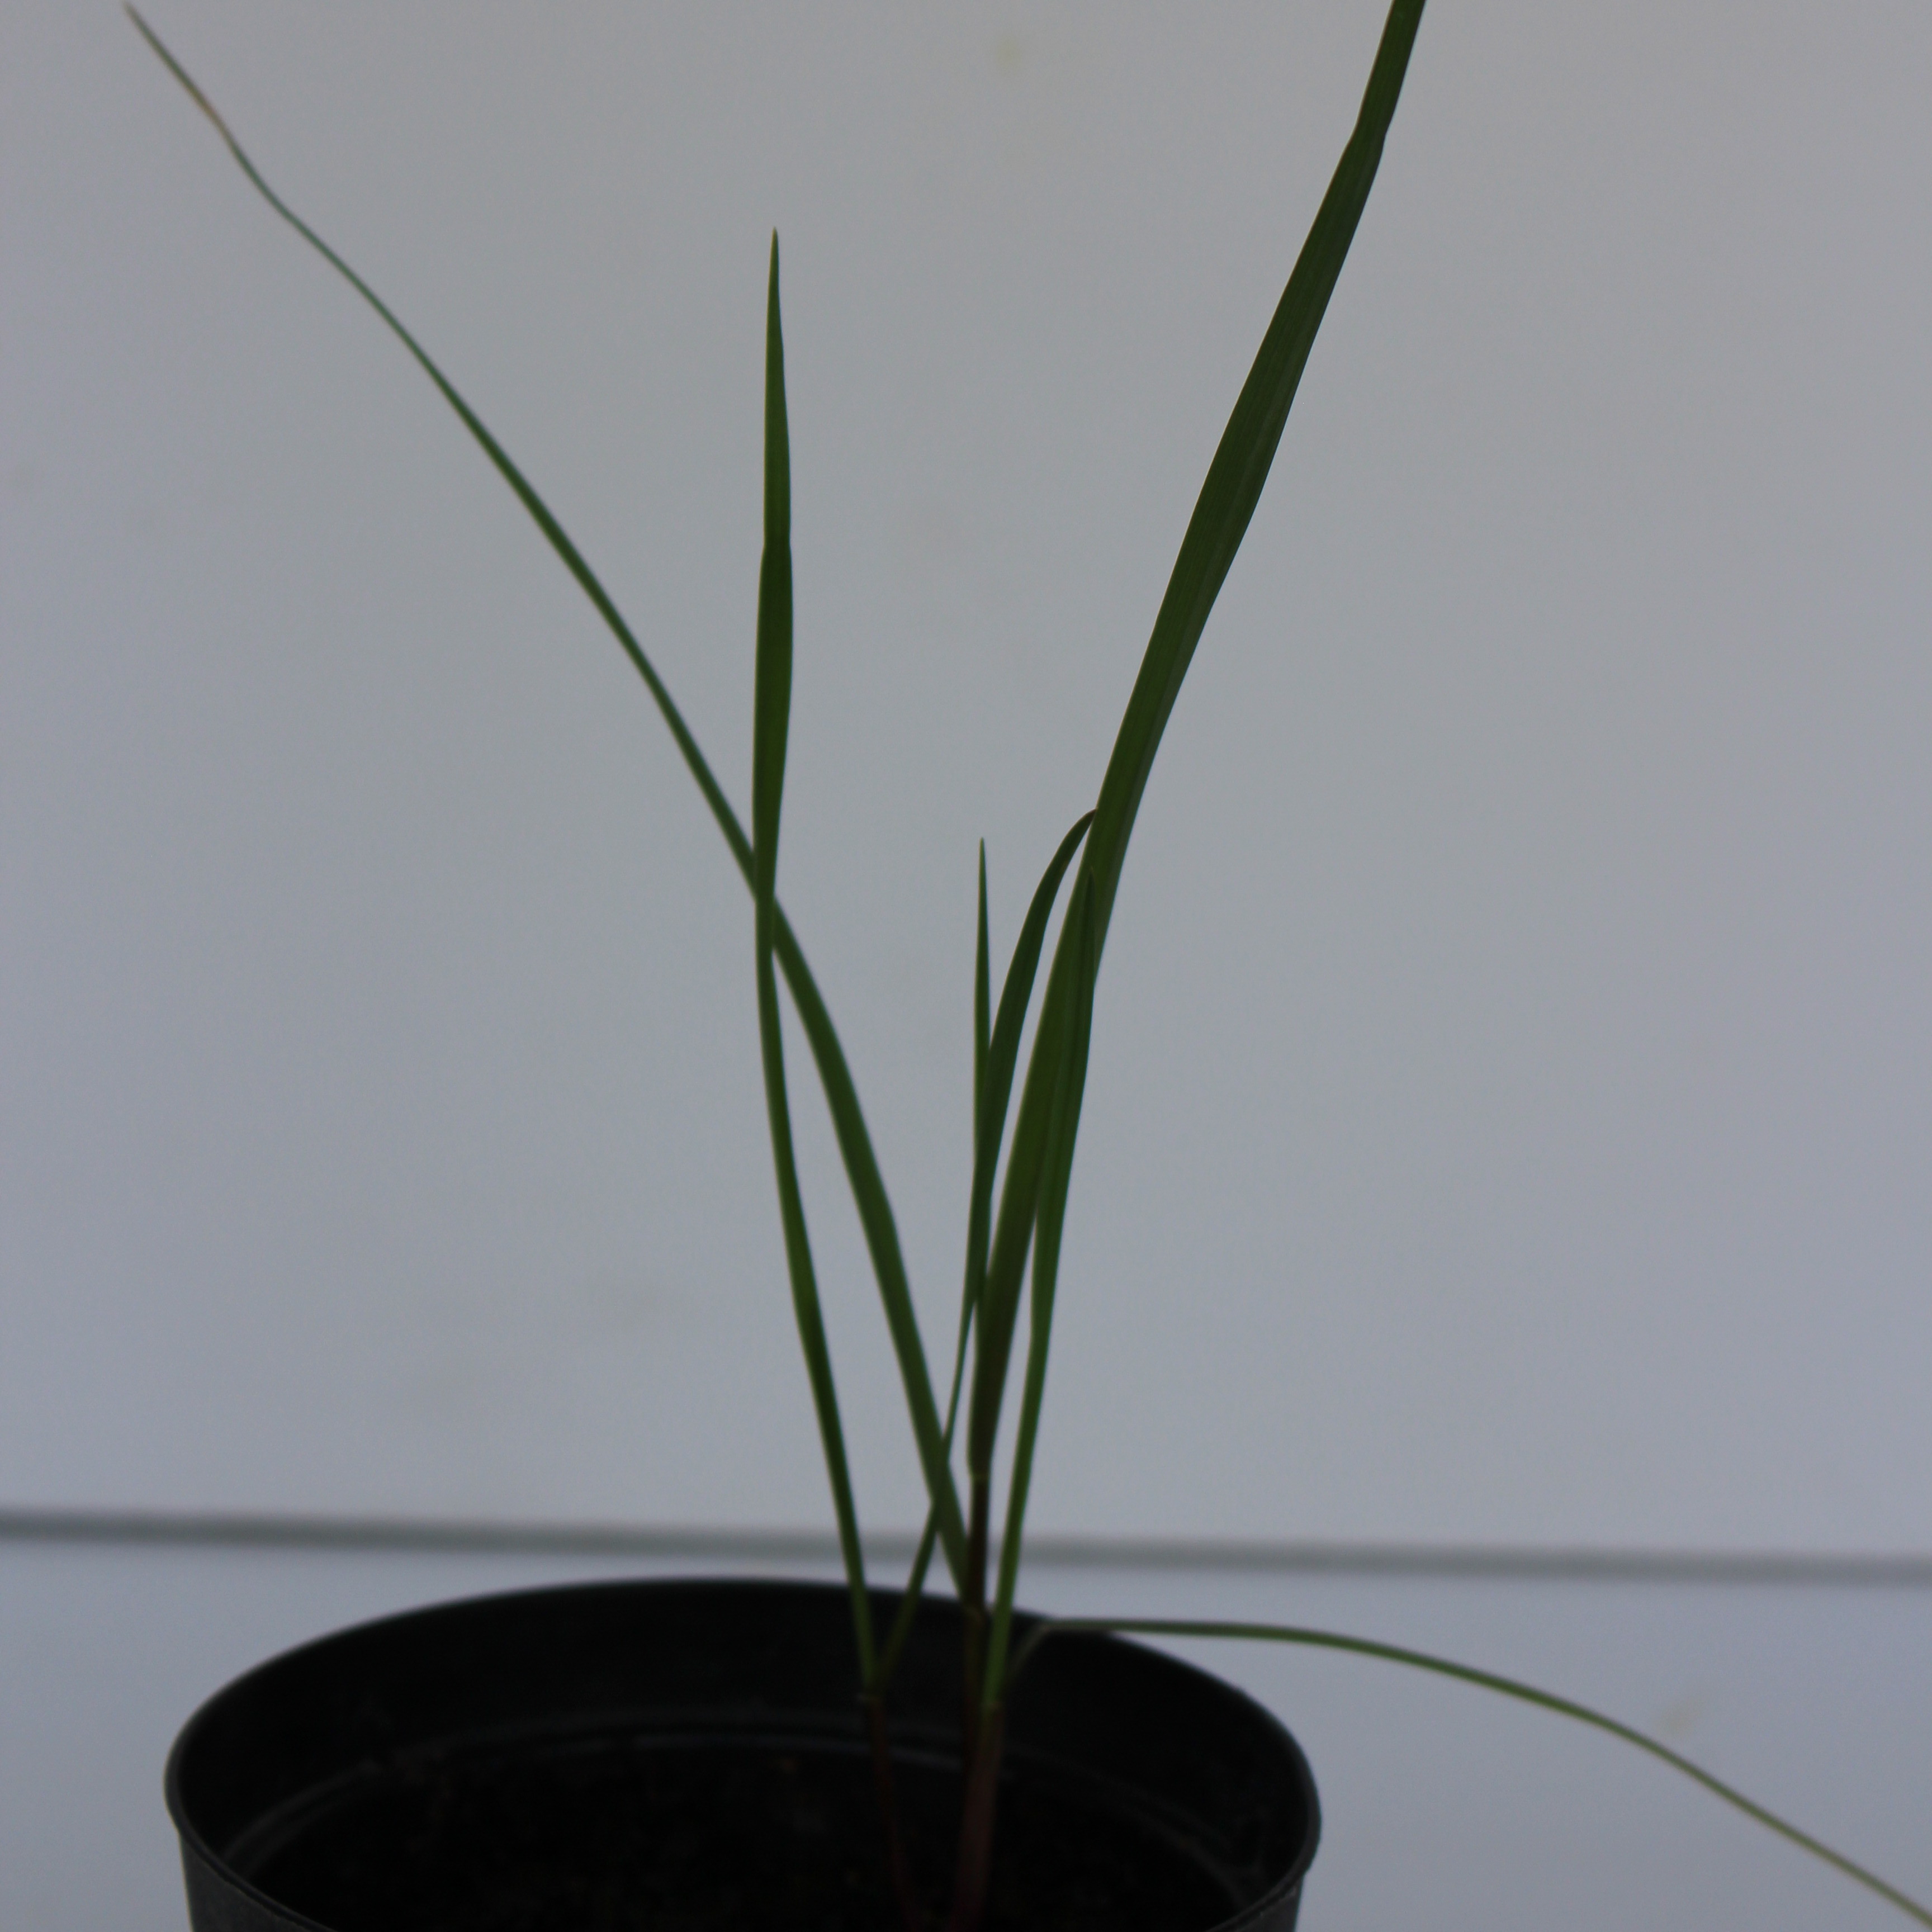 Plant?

Lolium multiflorum
